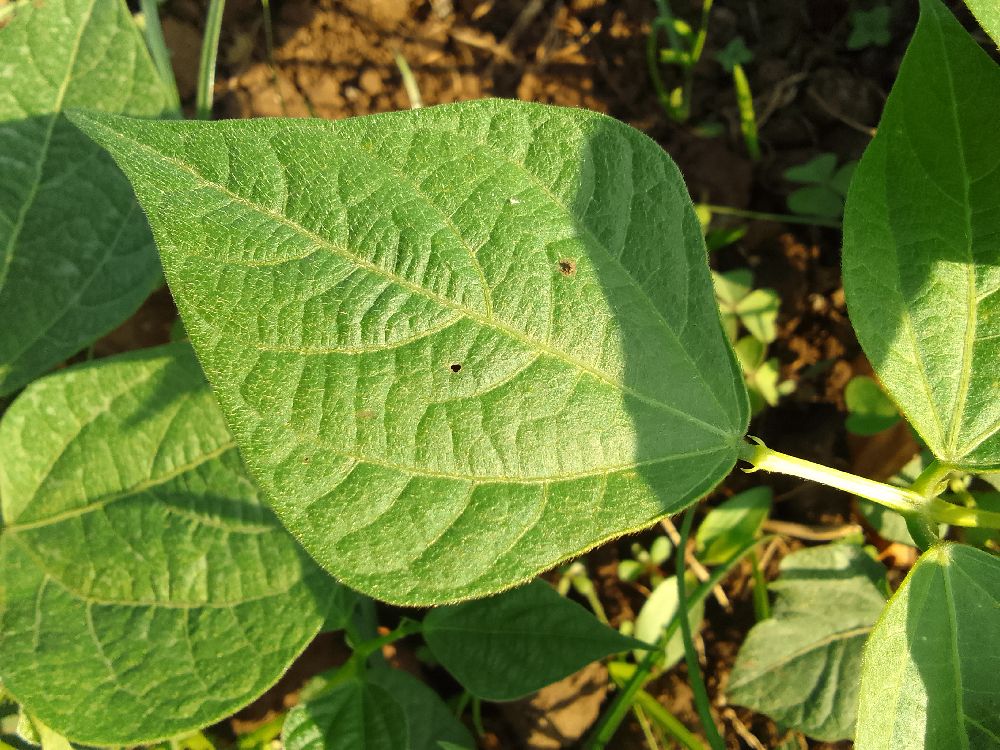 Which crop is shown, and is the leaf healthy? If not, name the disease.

common bean, healthy
